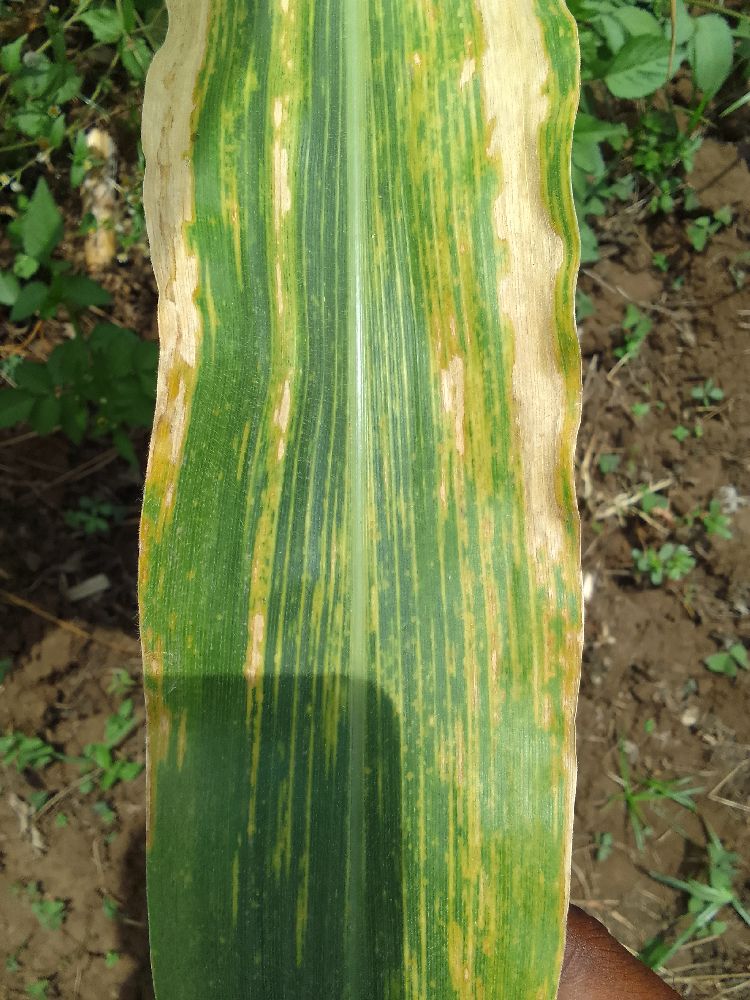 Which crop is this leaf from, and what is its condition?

maize, maize lethal necrosis
